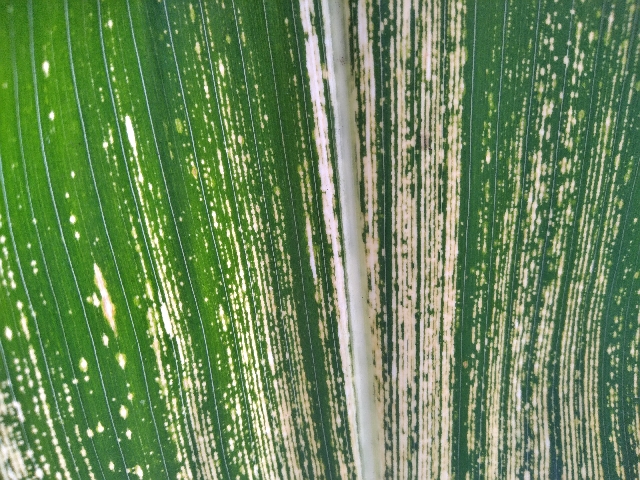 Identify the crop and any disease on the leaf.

maize, maize streak virus
